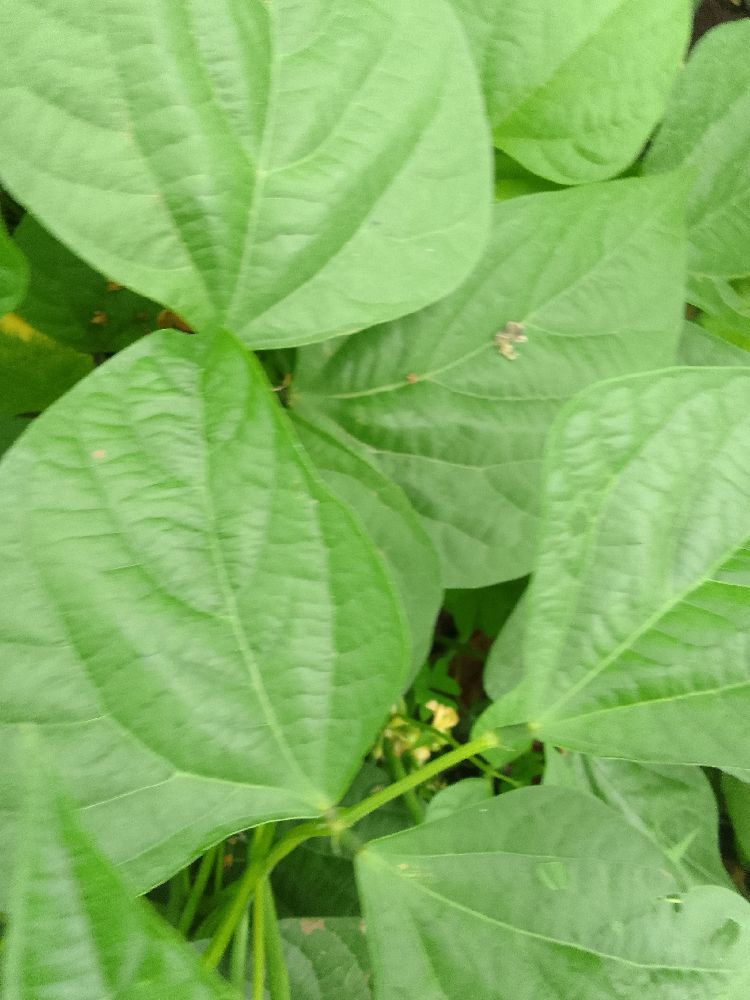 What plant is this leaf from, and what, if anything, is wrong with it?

common bean, healthy
